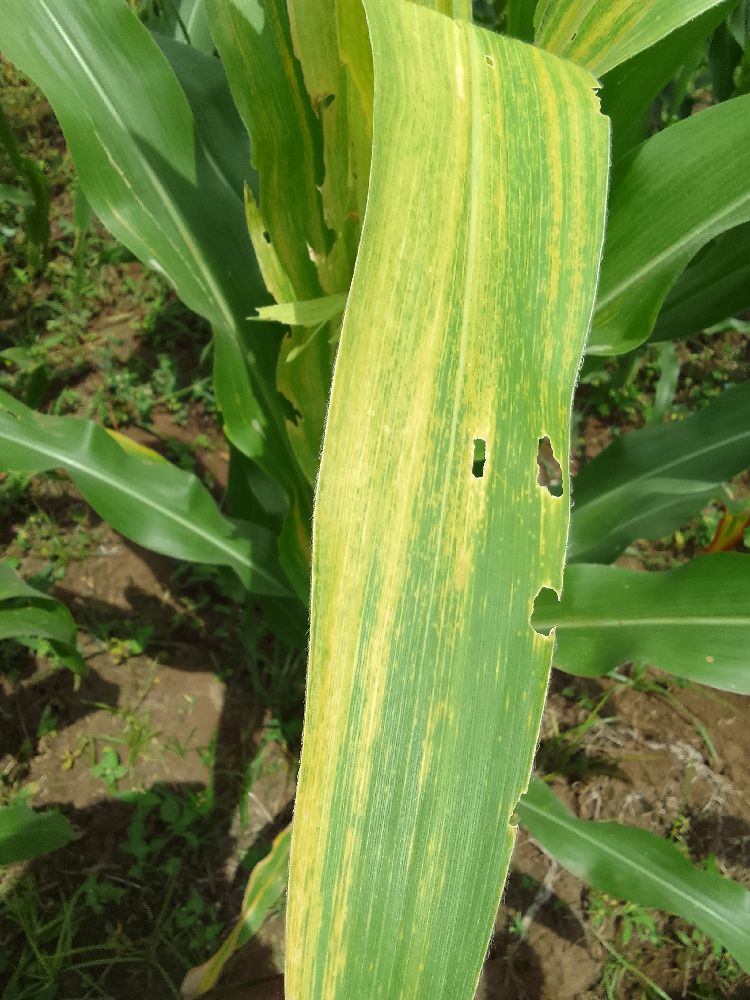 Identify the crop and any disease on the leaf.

maize, maize lethal necrosis
